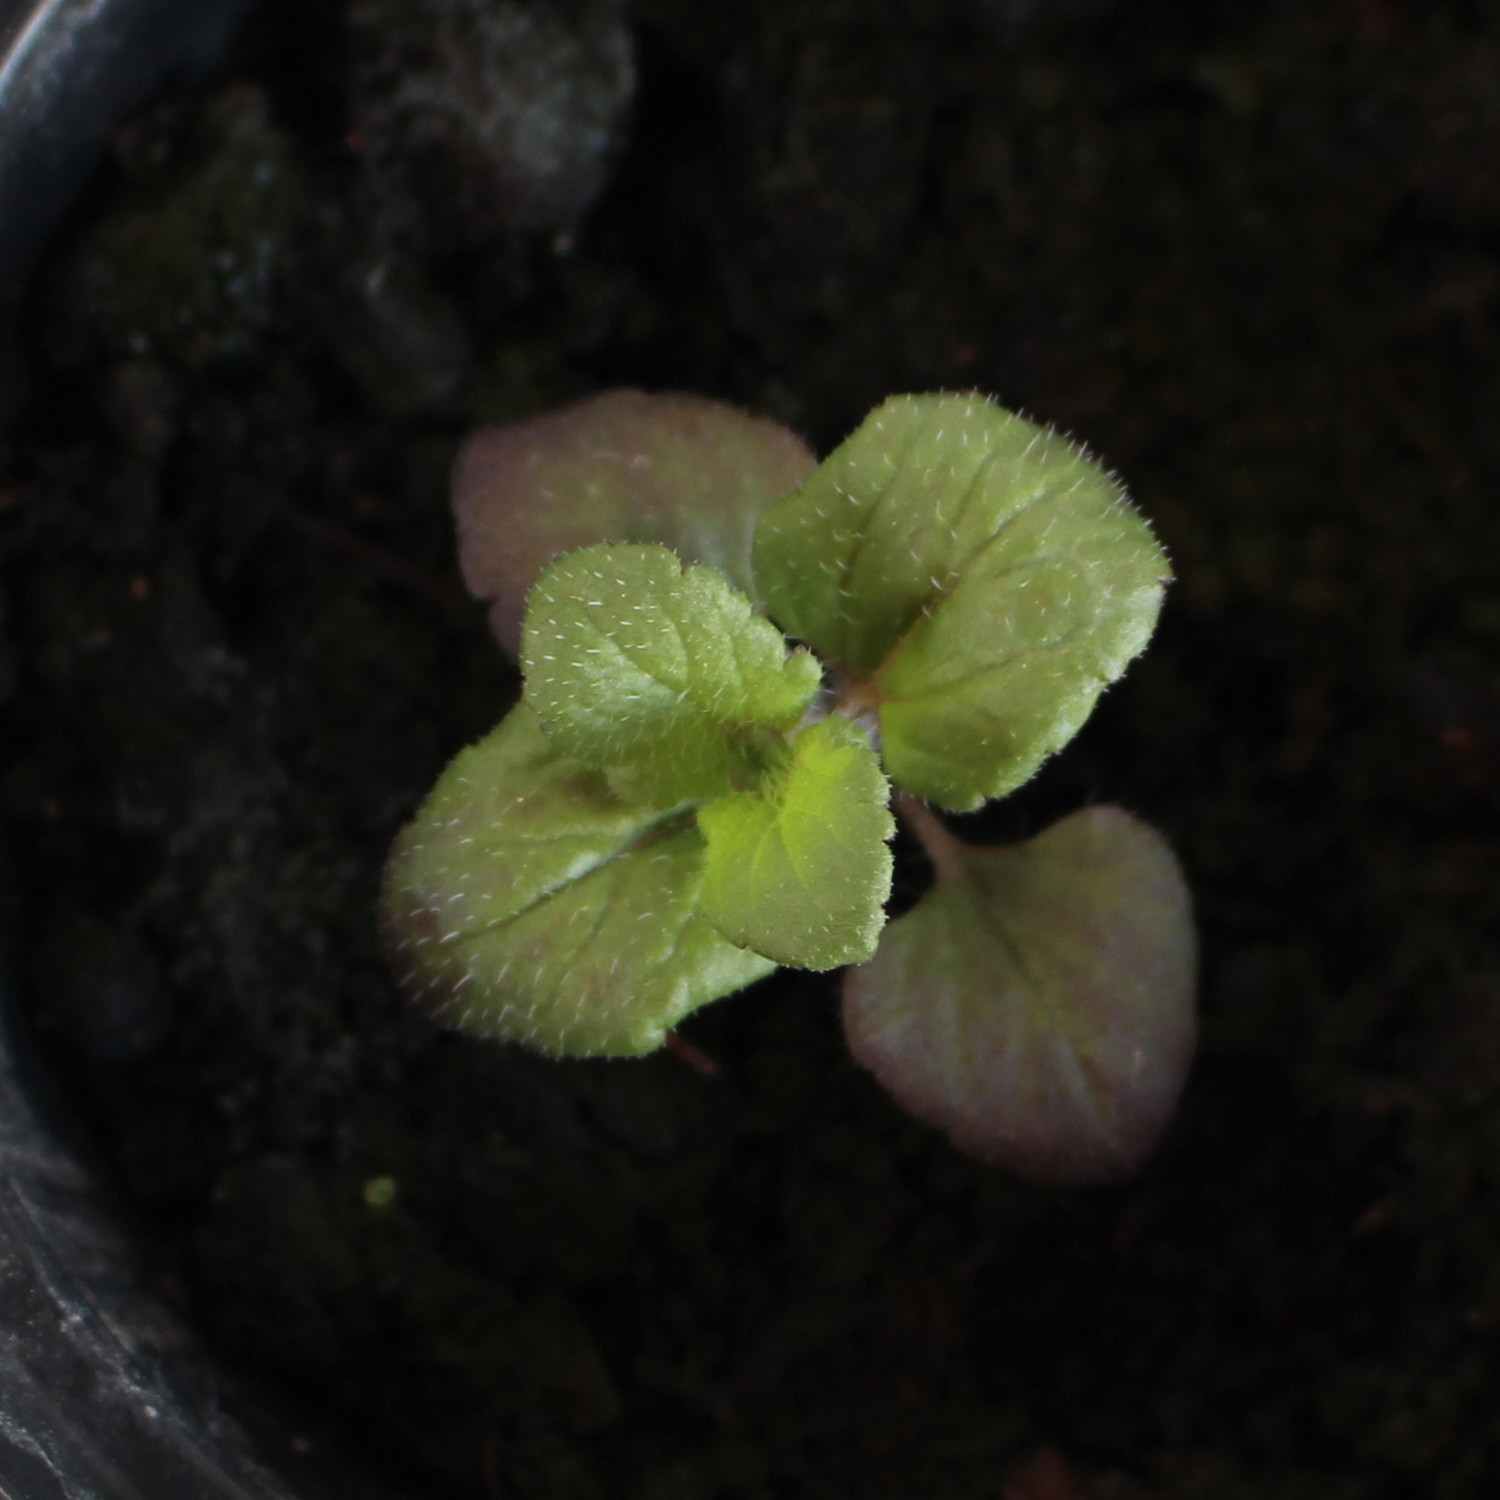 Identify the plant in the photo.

Veronica persica
